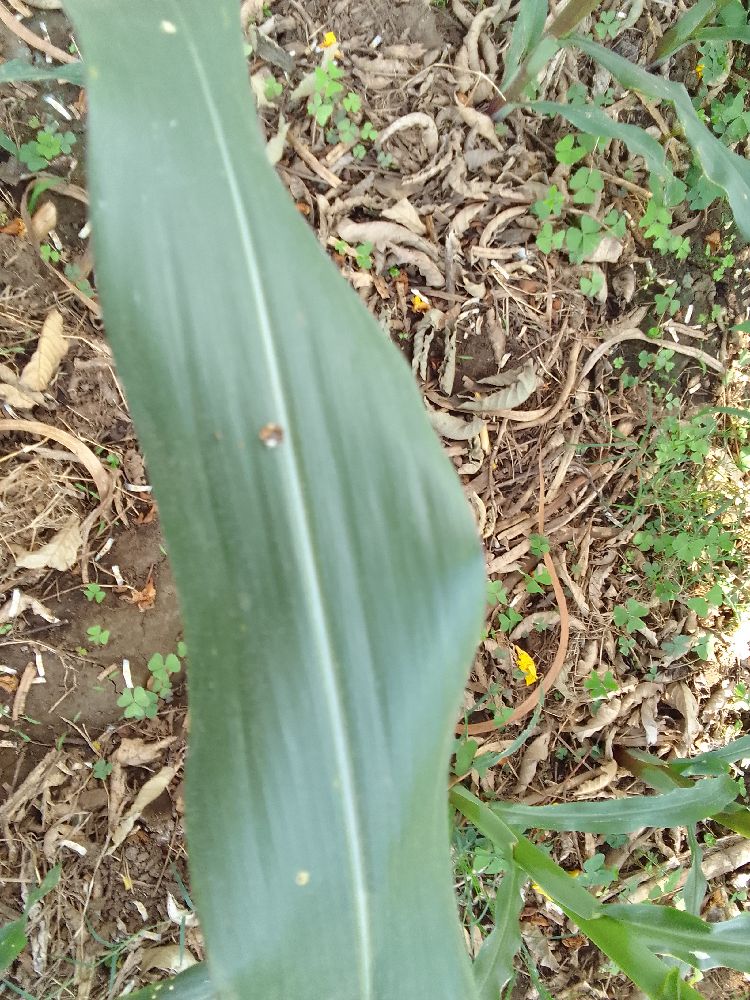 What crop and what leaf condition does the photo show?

maize, healthy
